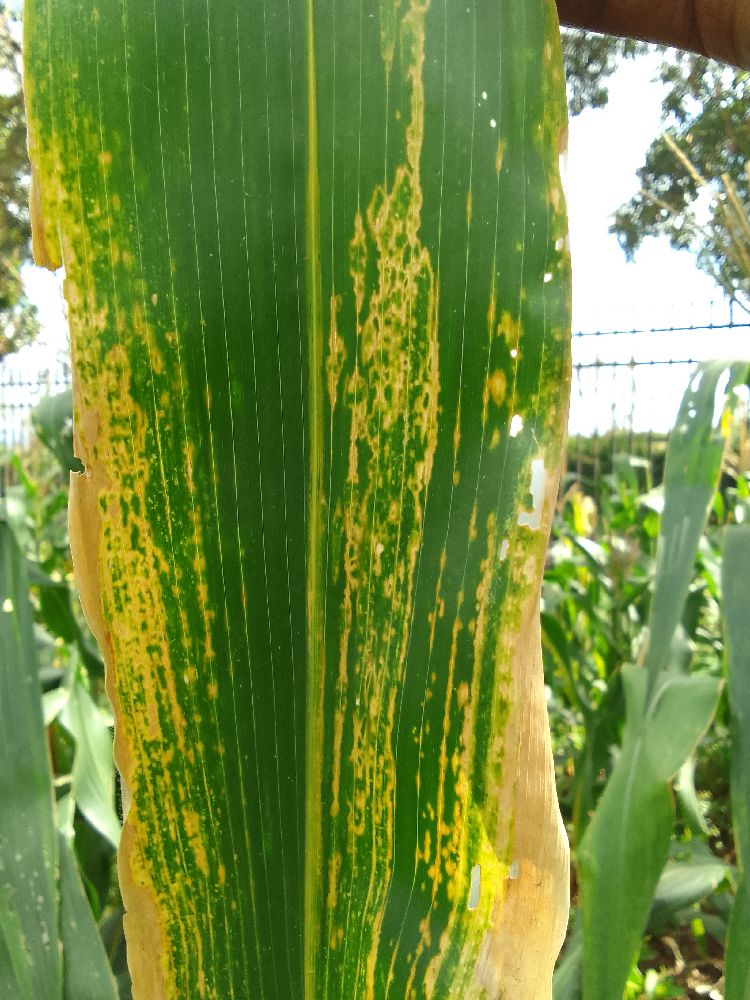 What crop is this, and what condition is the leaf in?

maize, maize lethal necrosis
